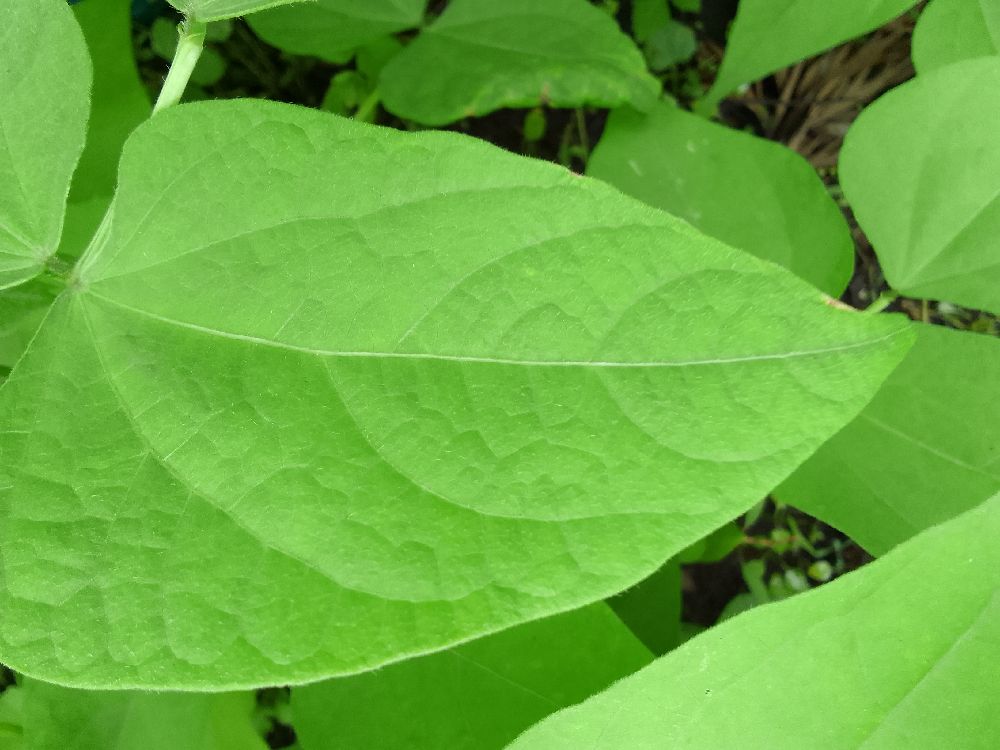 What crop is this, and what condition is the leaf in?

common bean, healthy
